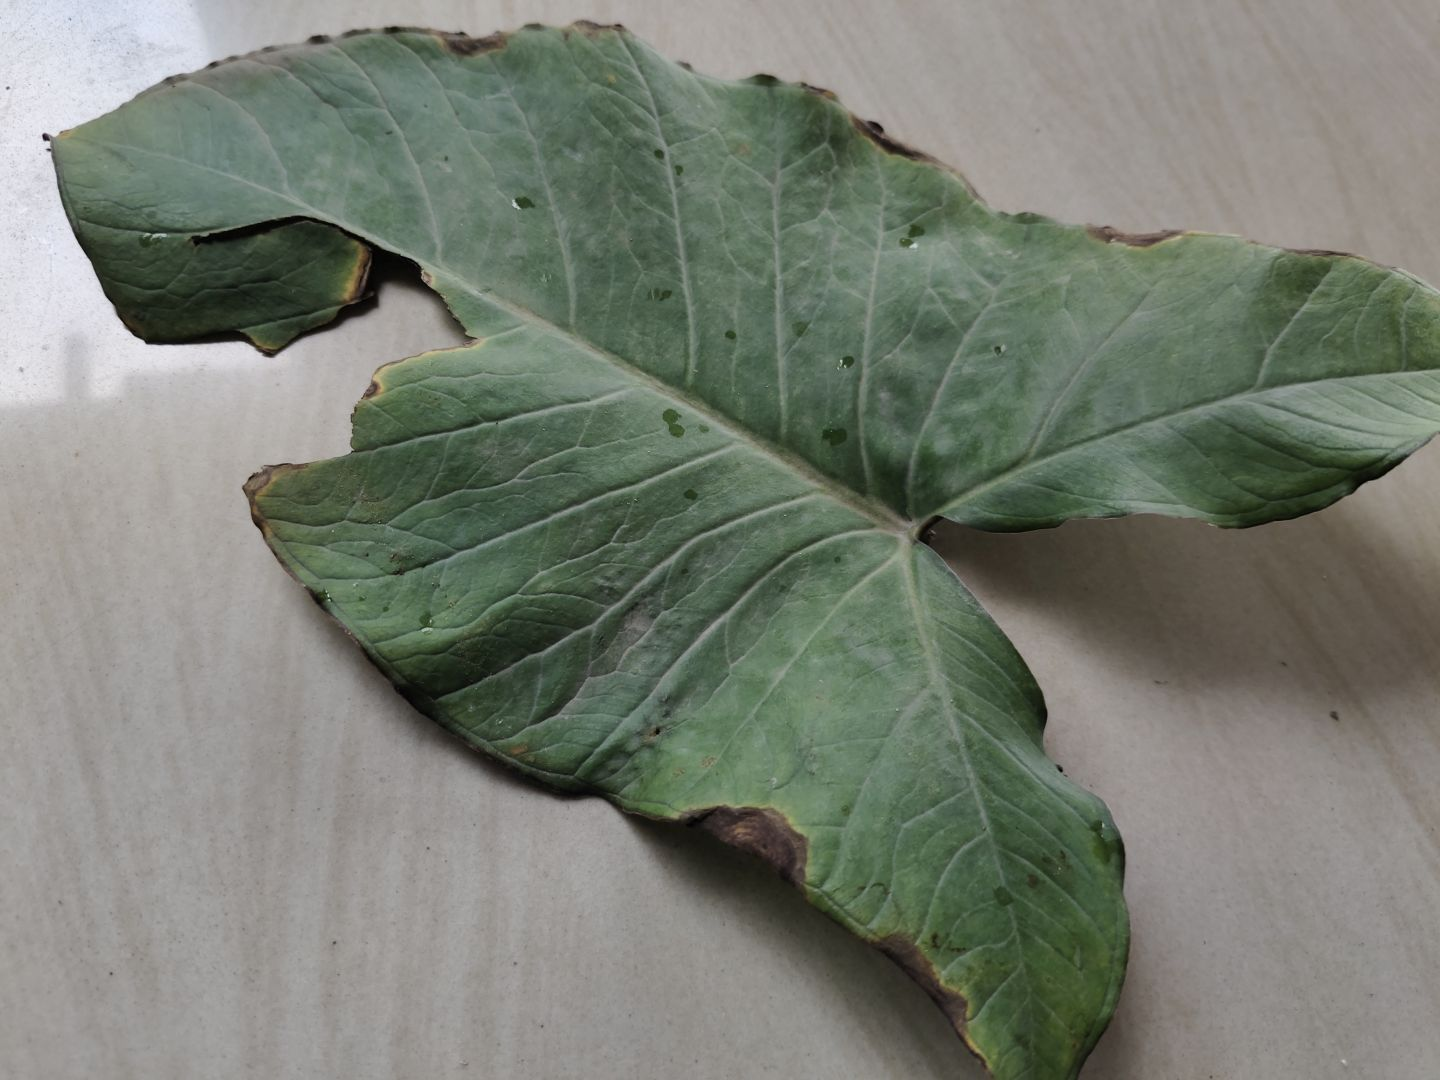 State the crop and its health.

taro, leaf blight
